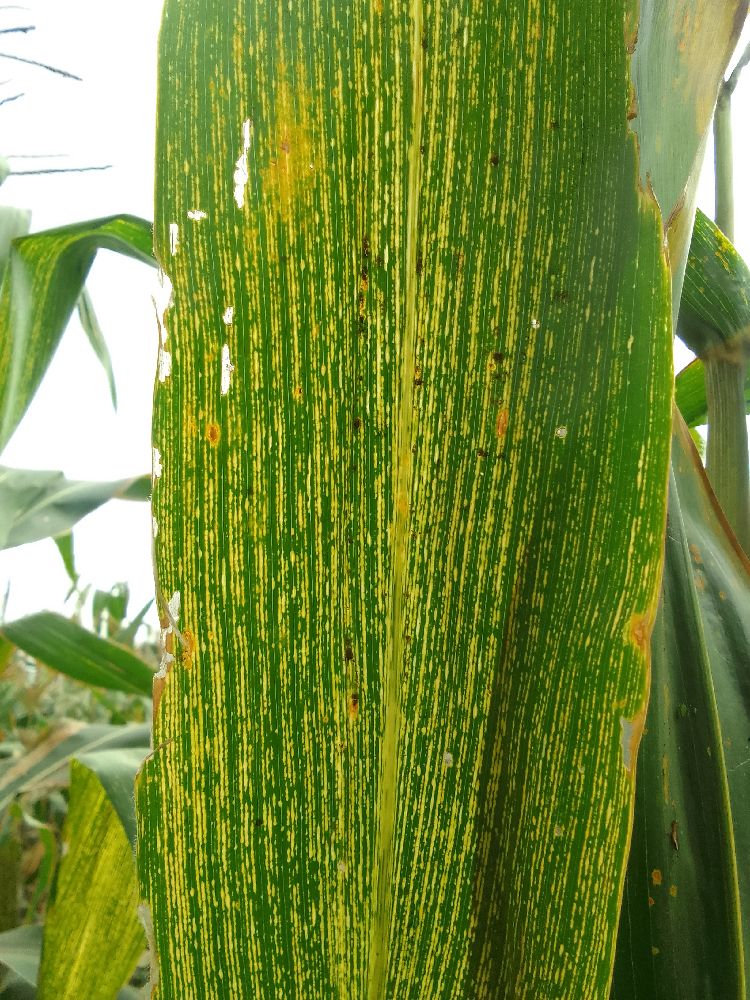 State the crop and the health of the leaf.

maize, maize streak virus
